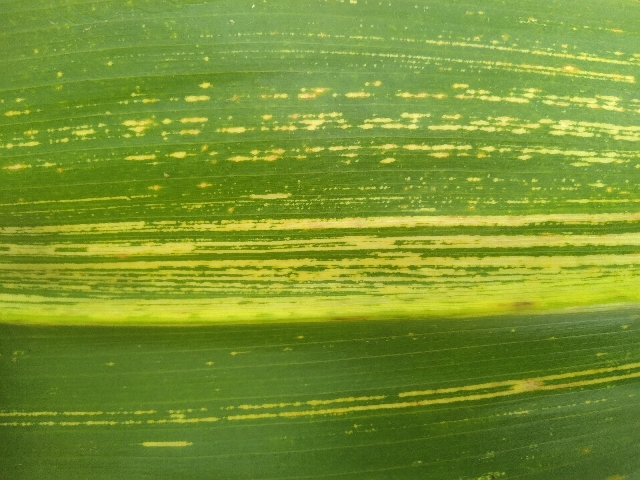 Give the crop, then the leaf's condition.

maize, maize streak virus
